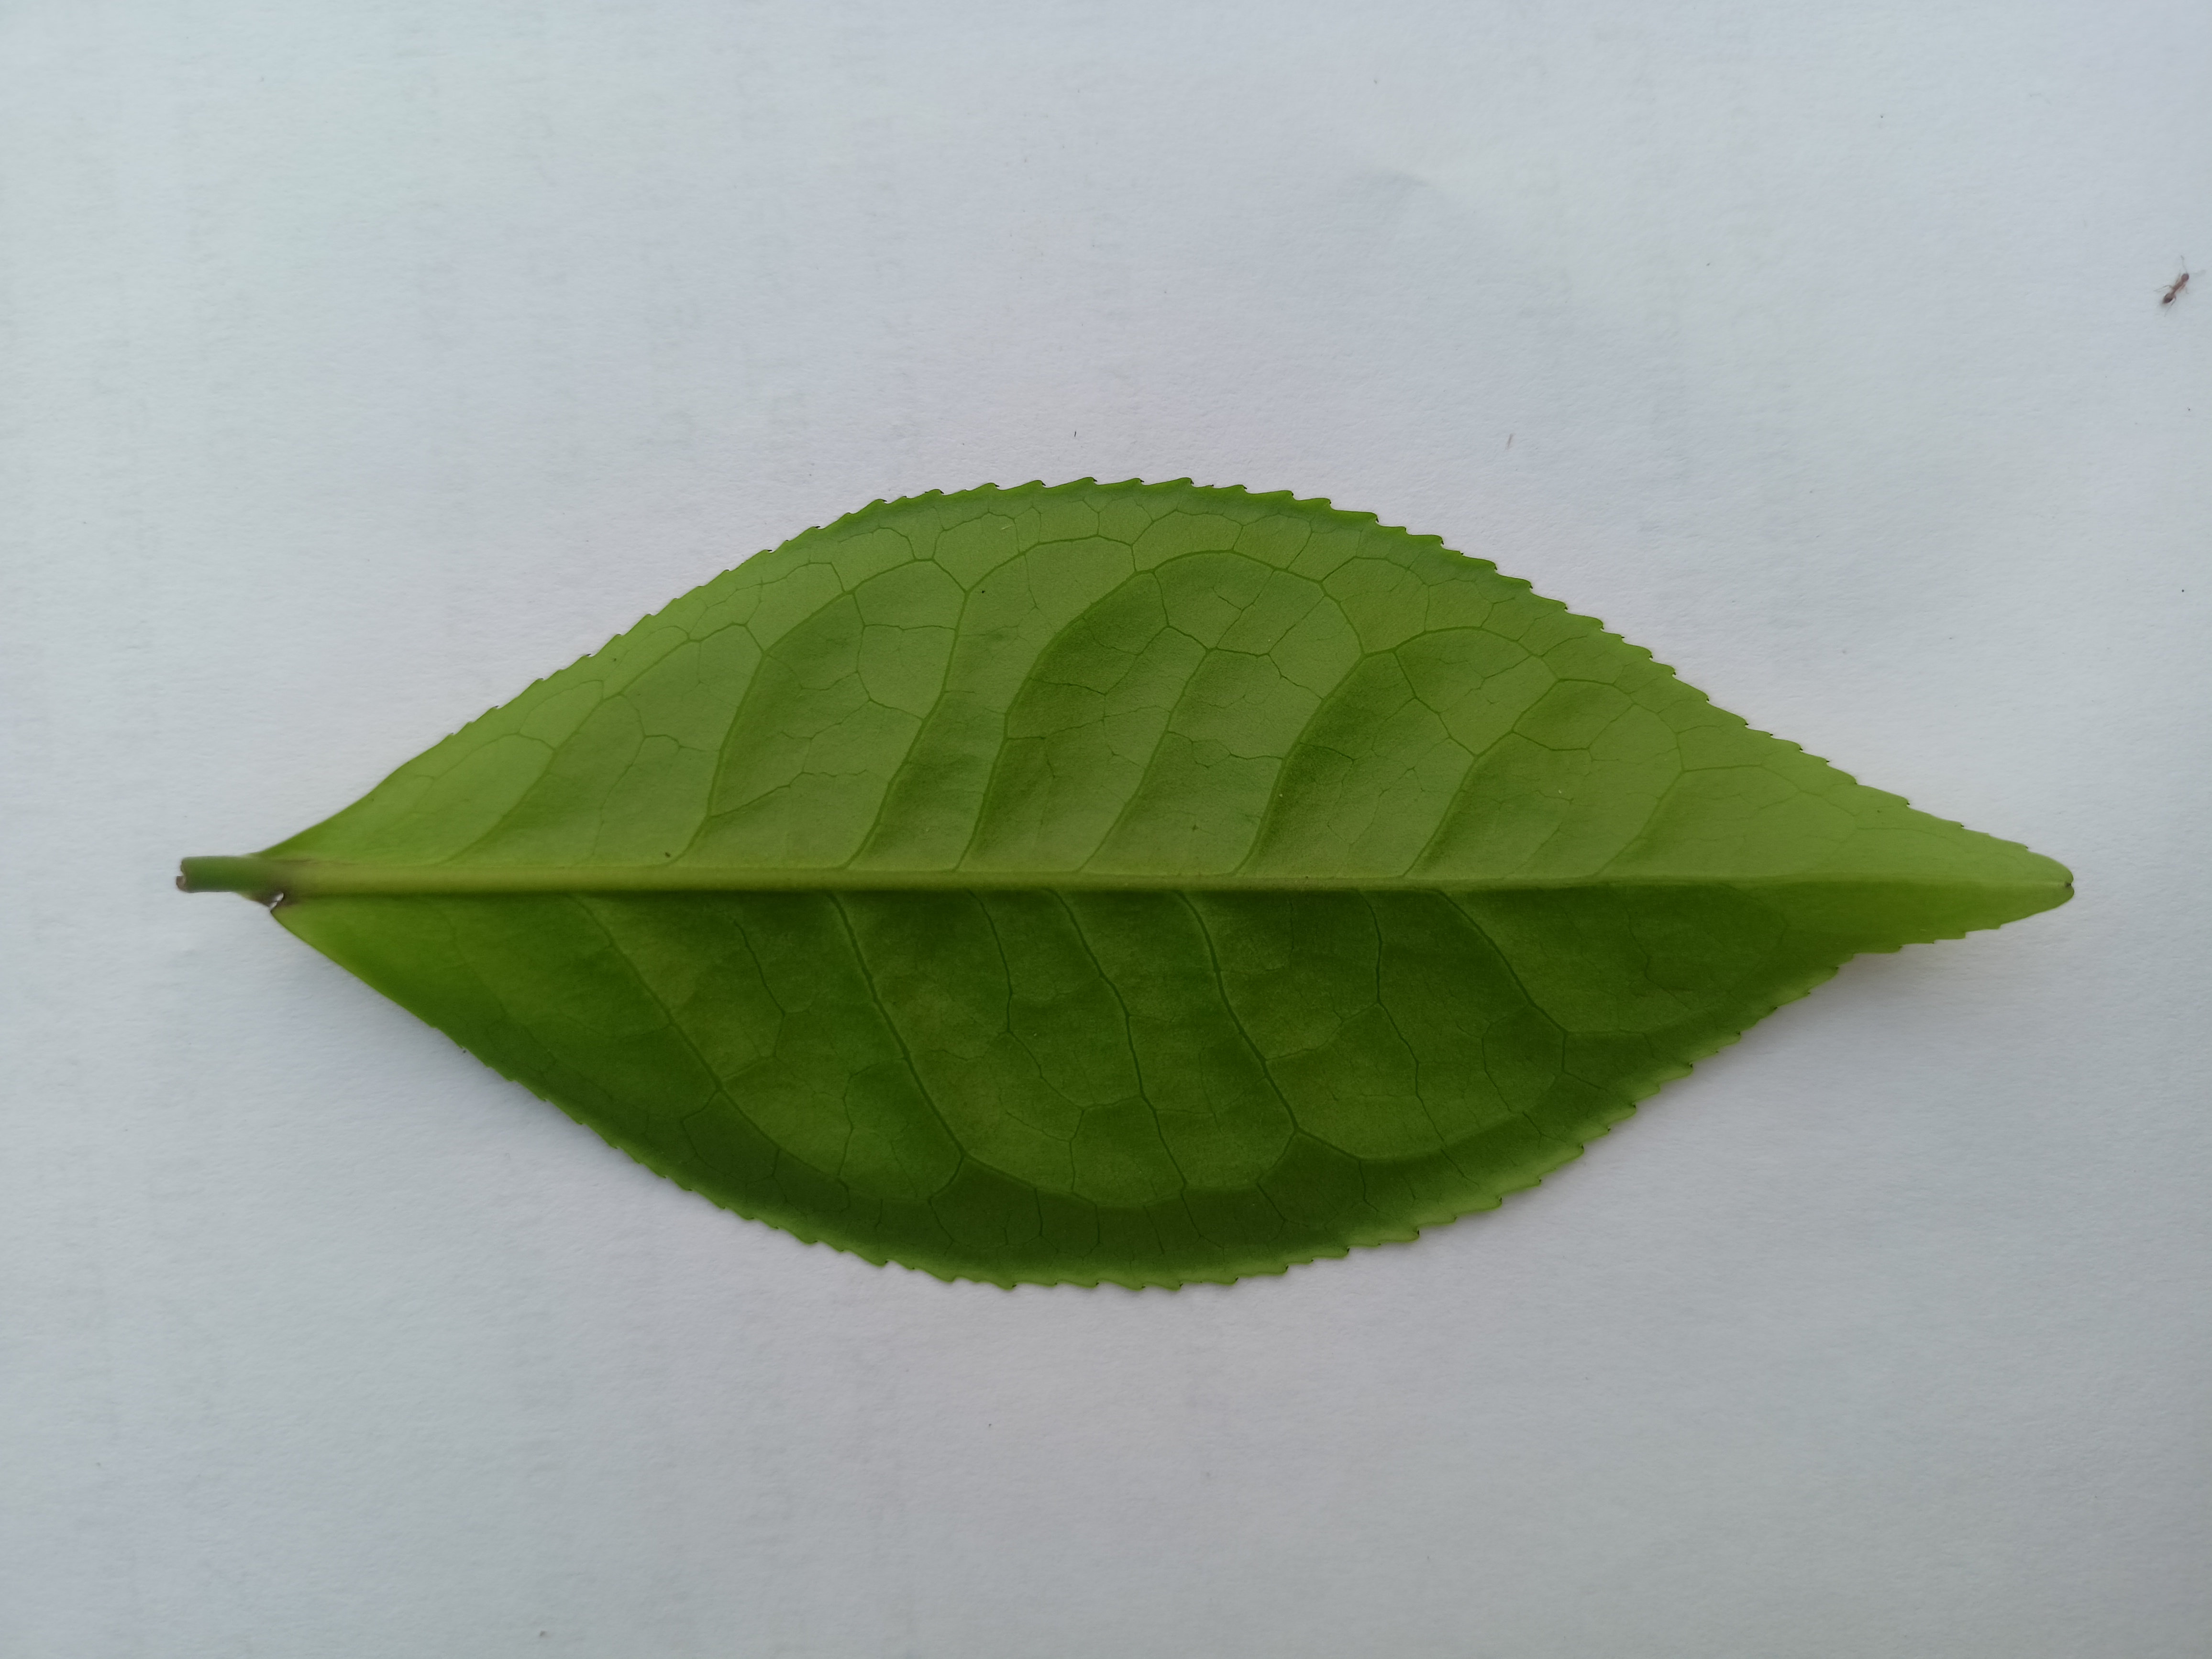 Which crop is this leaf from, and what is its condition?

tea, healthy
